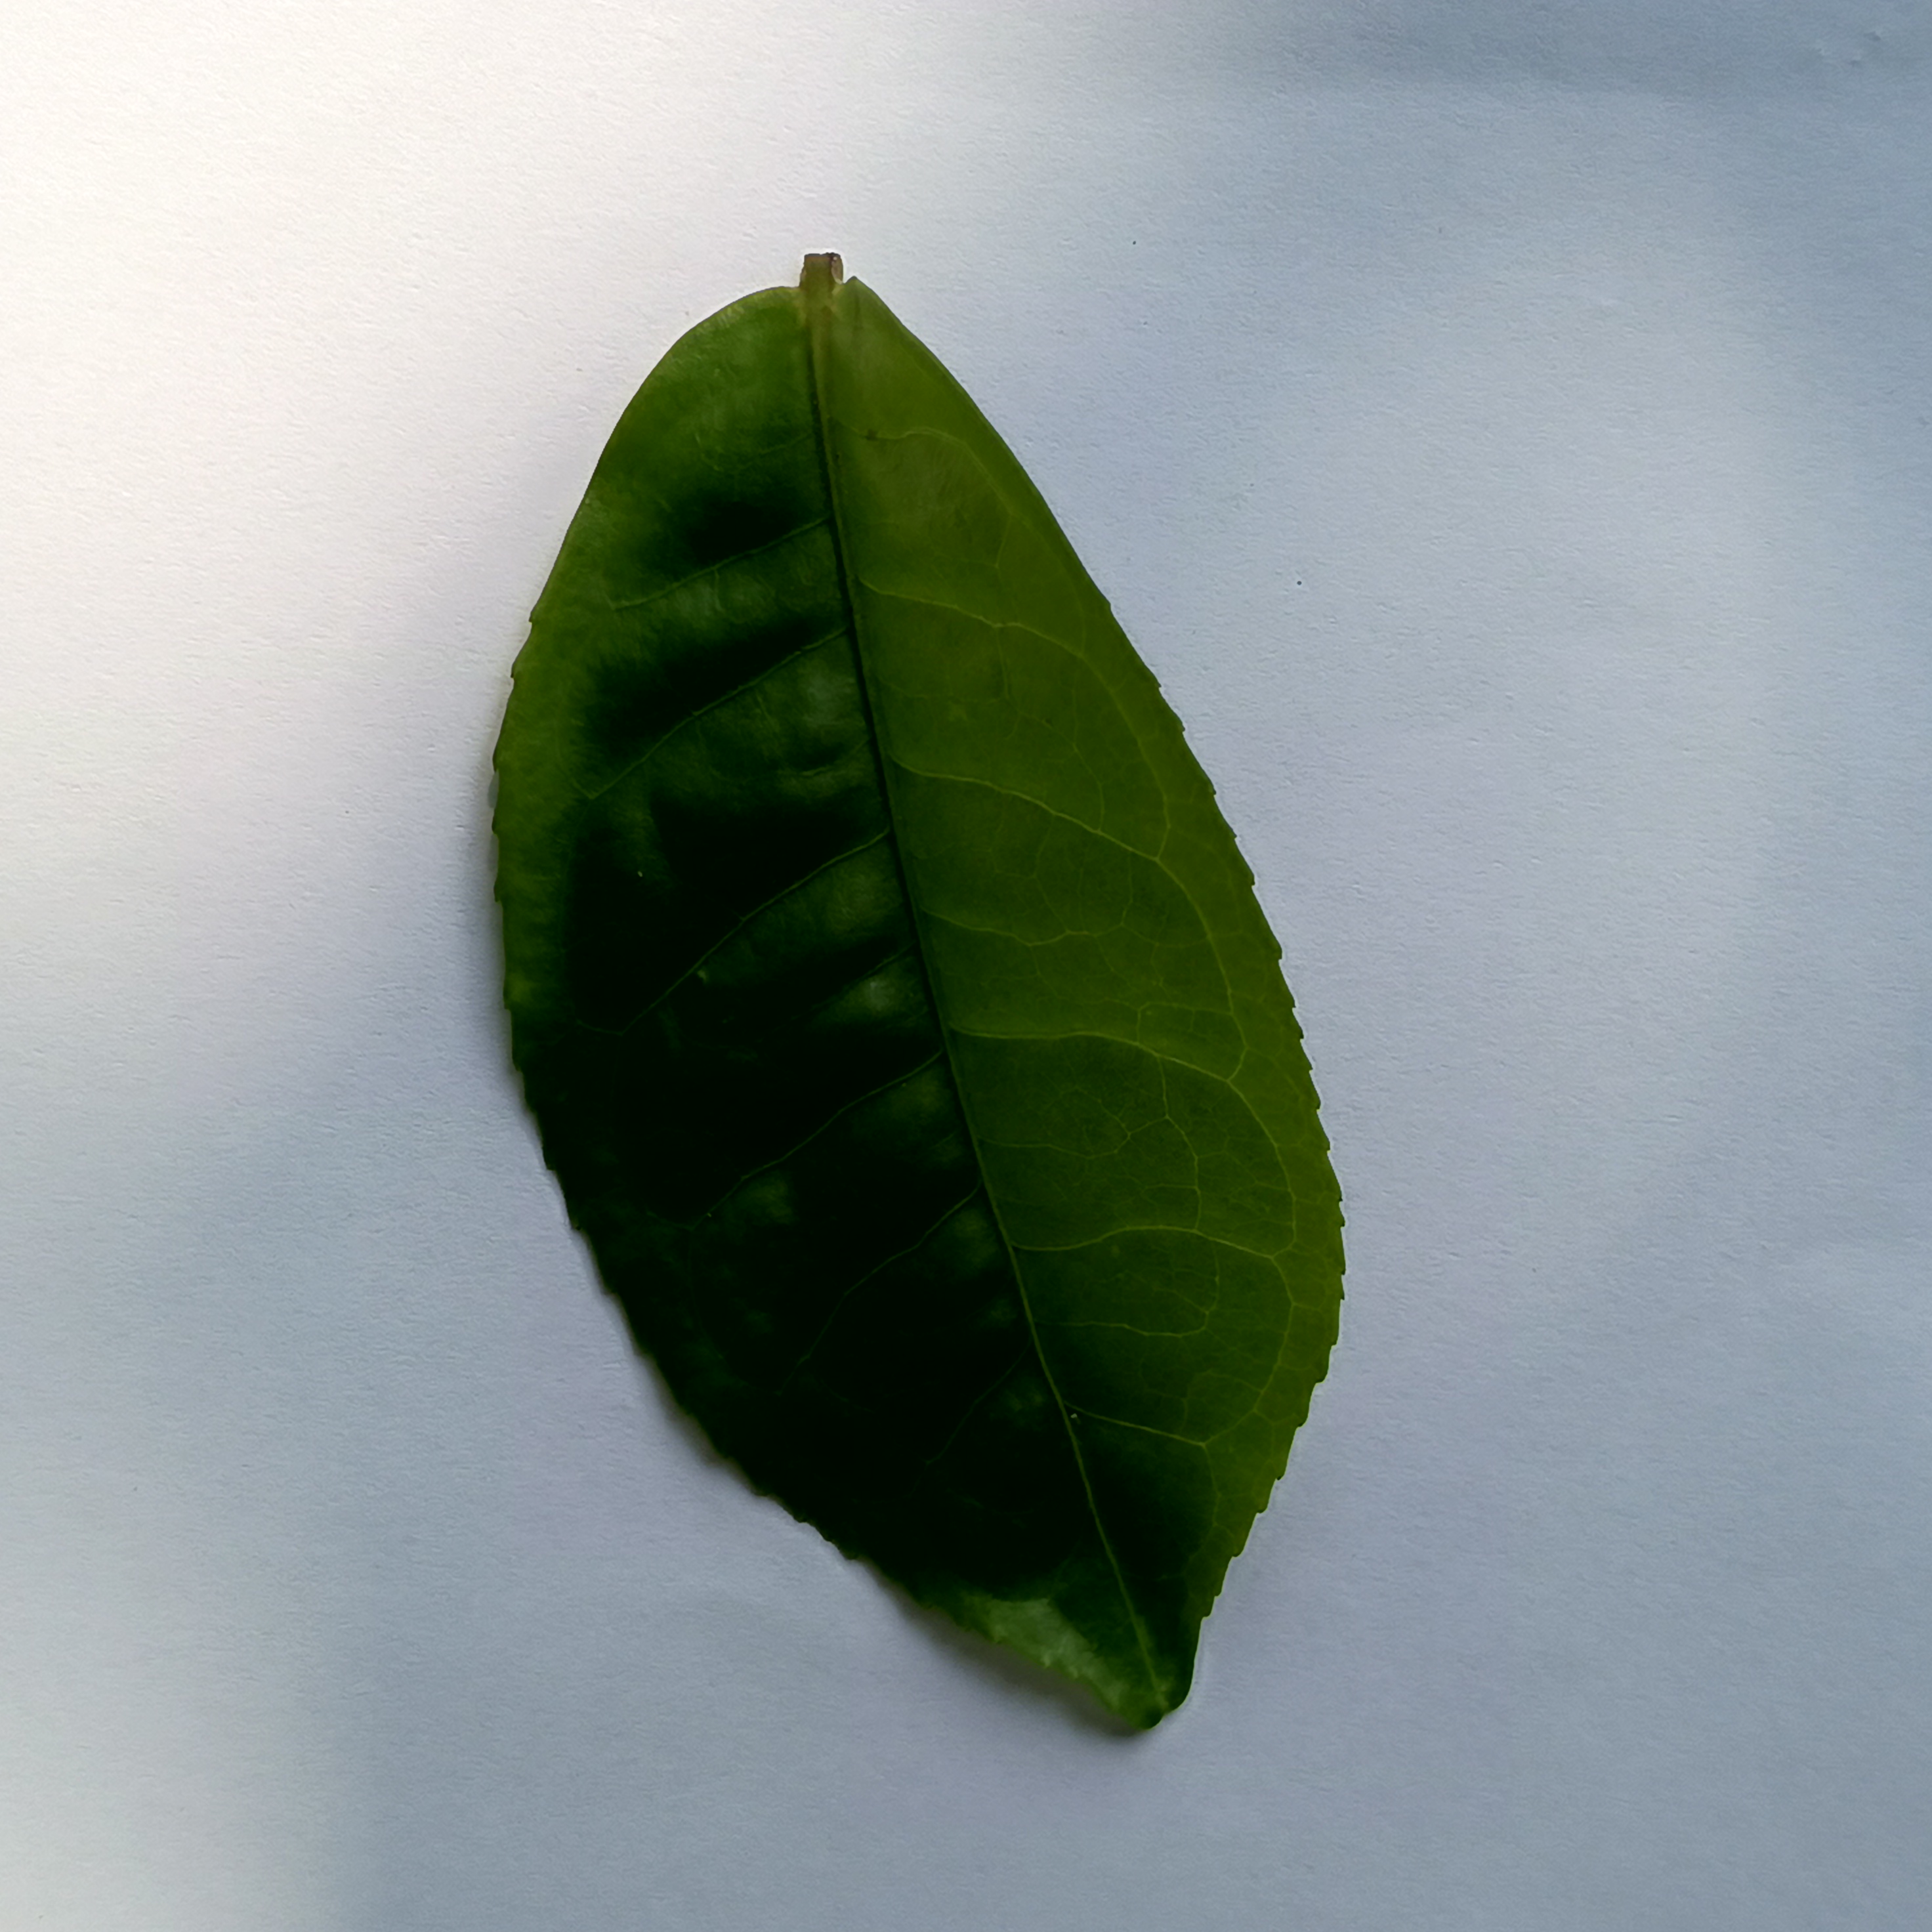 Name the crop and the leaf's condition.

tea, healthy
